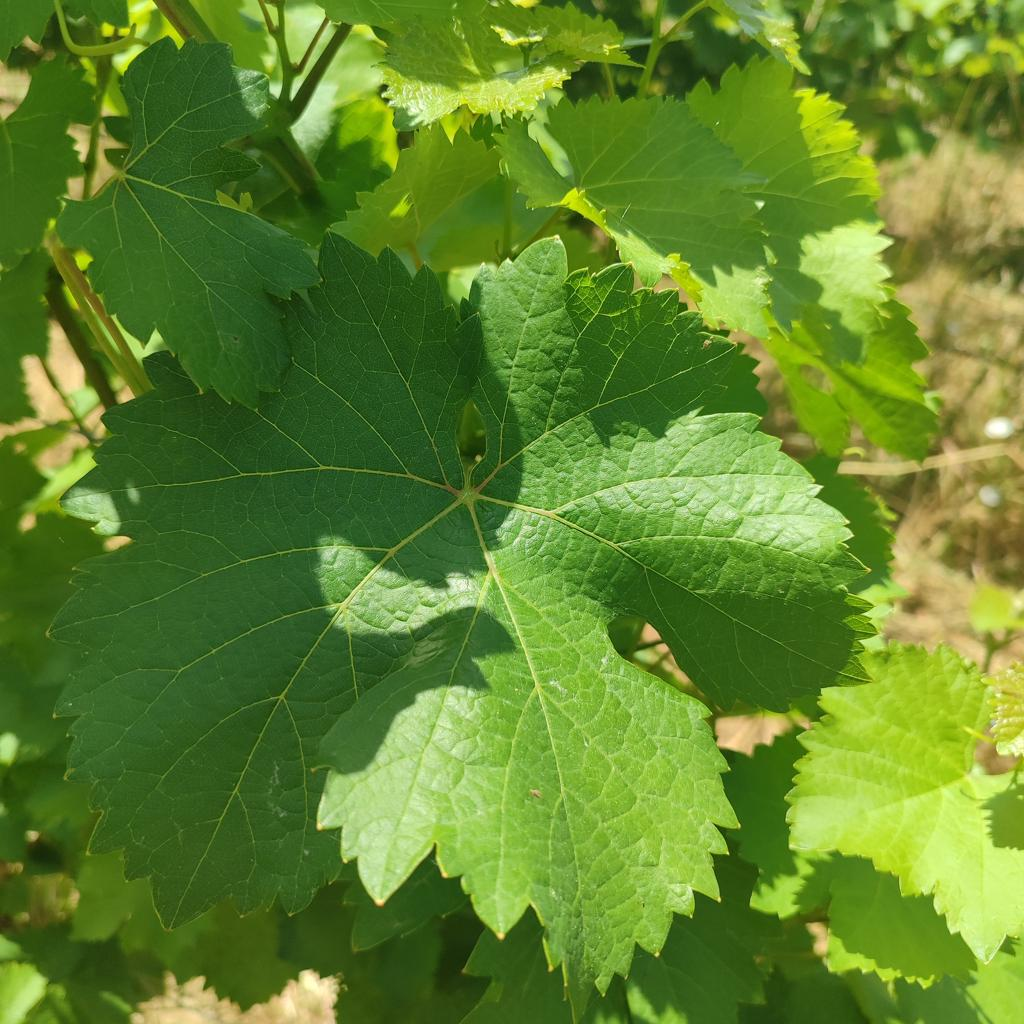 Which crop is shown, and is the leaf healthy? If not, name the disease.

grapevine, healthy
